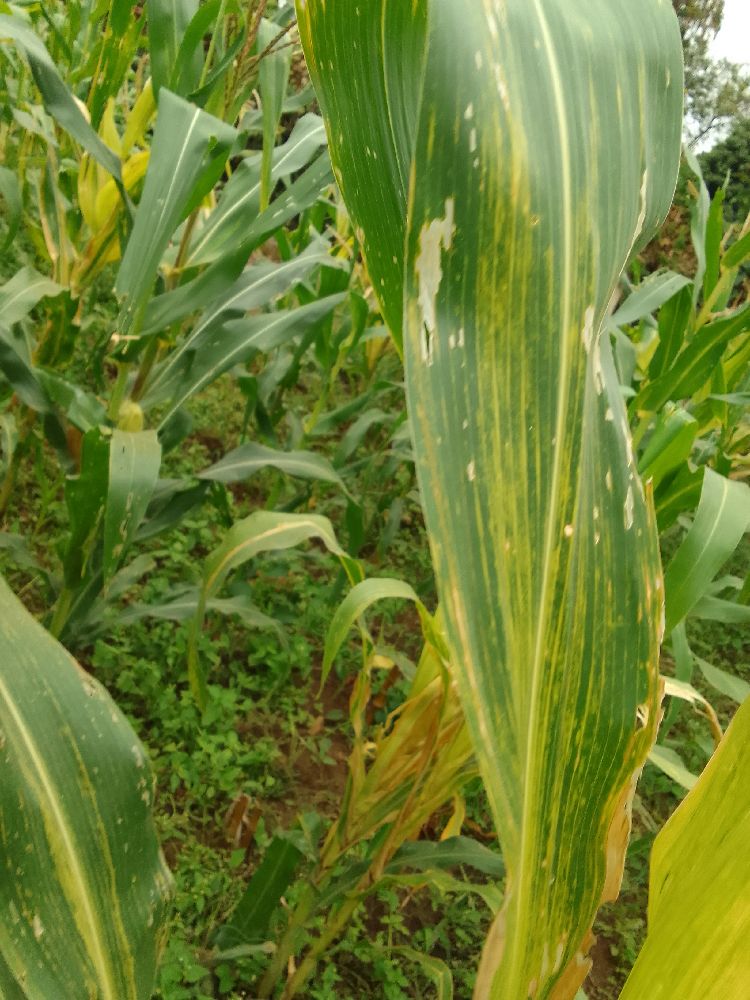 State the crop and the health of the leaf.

maize, maize lethal necrosis
